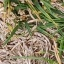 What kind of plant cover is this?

grass
